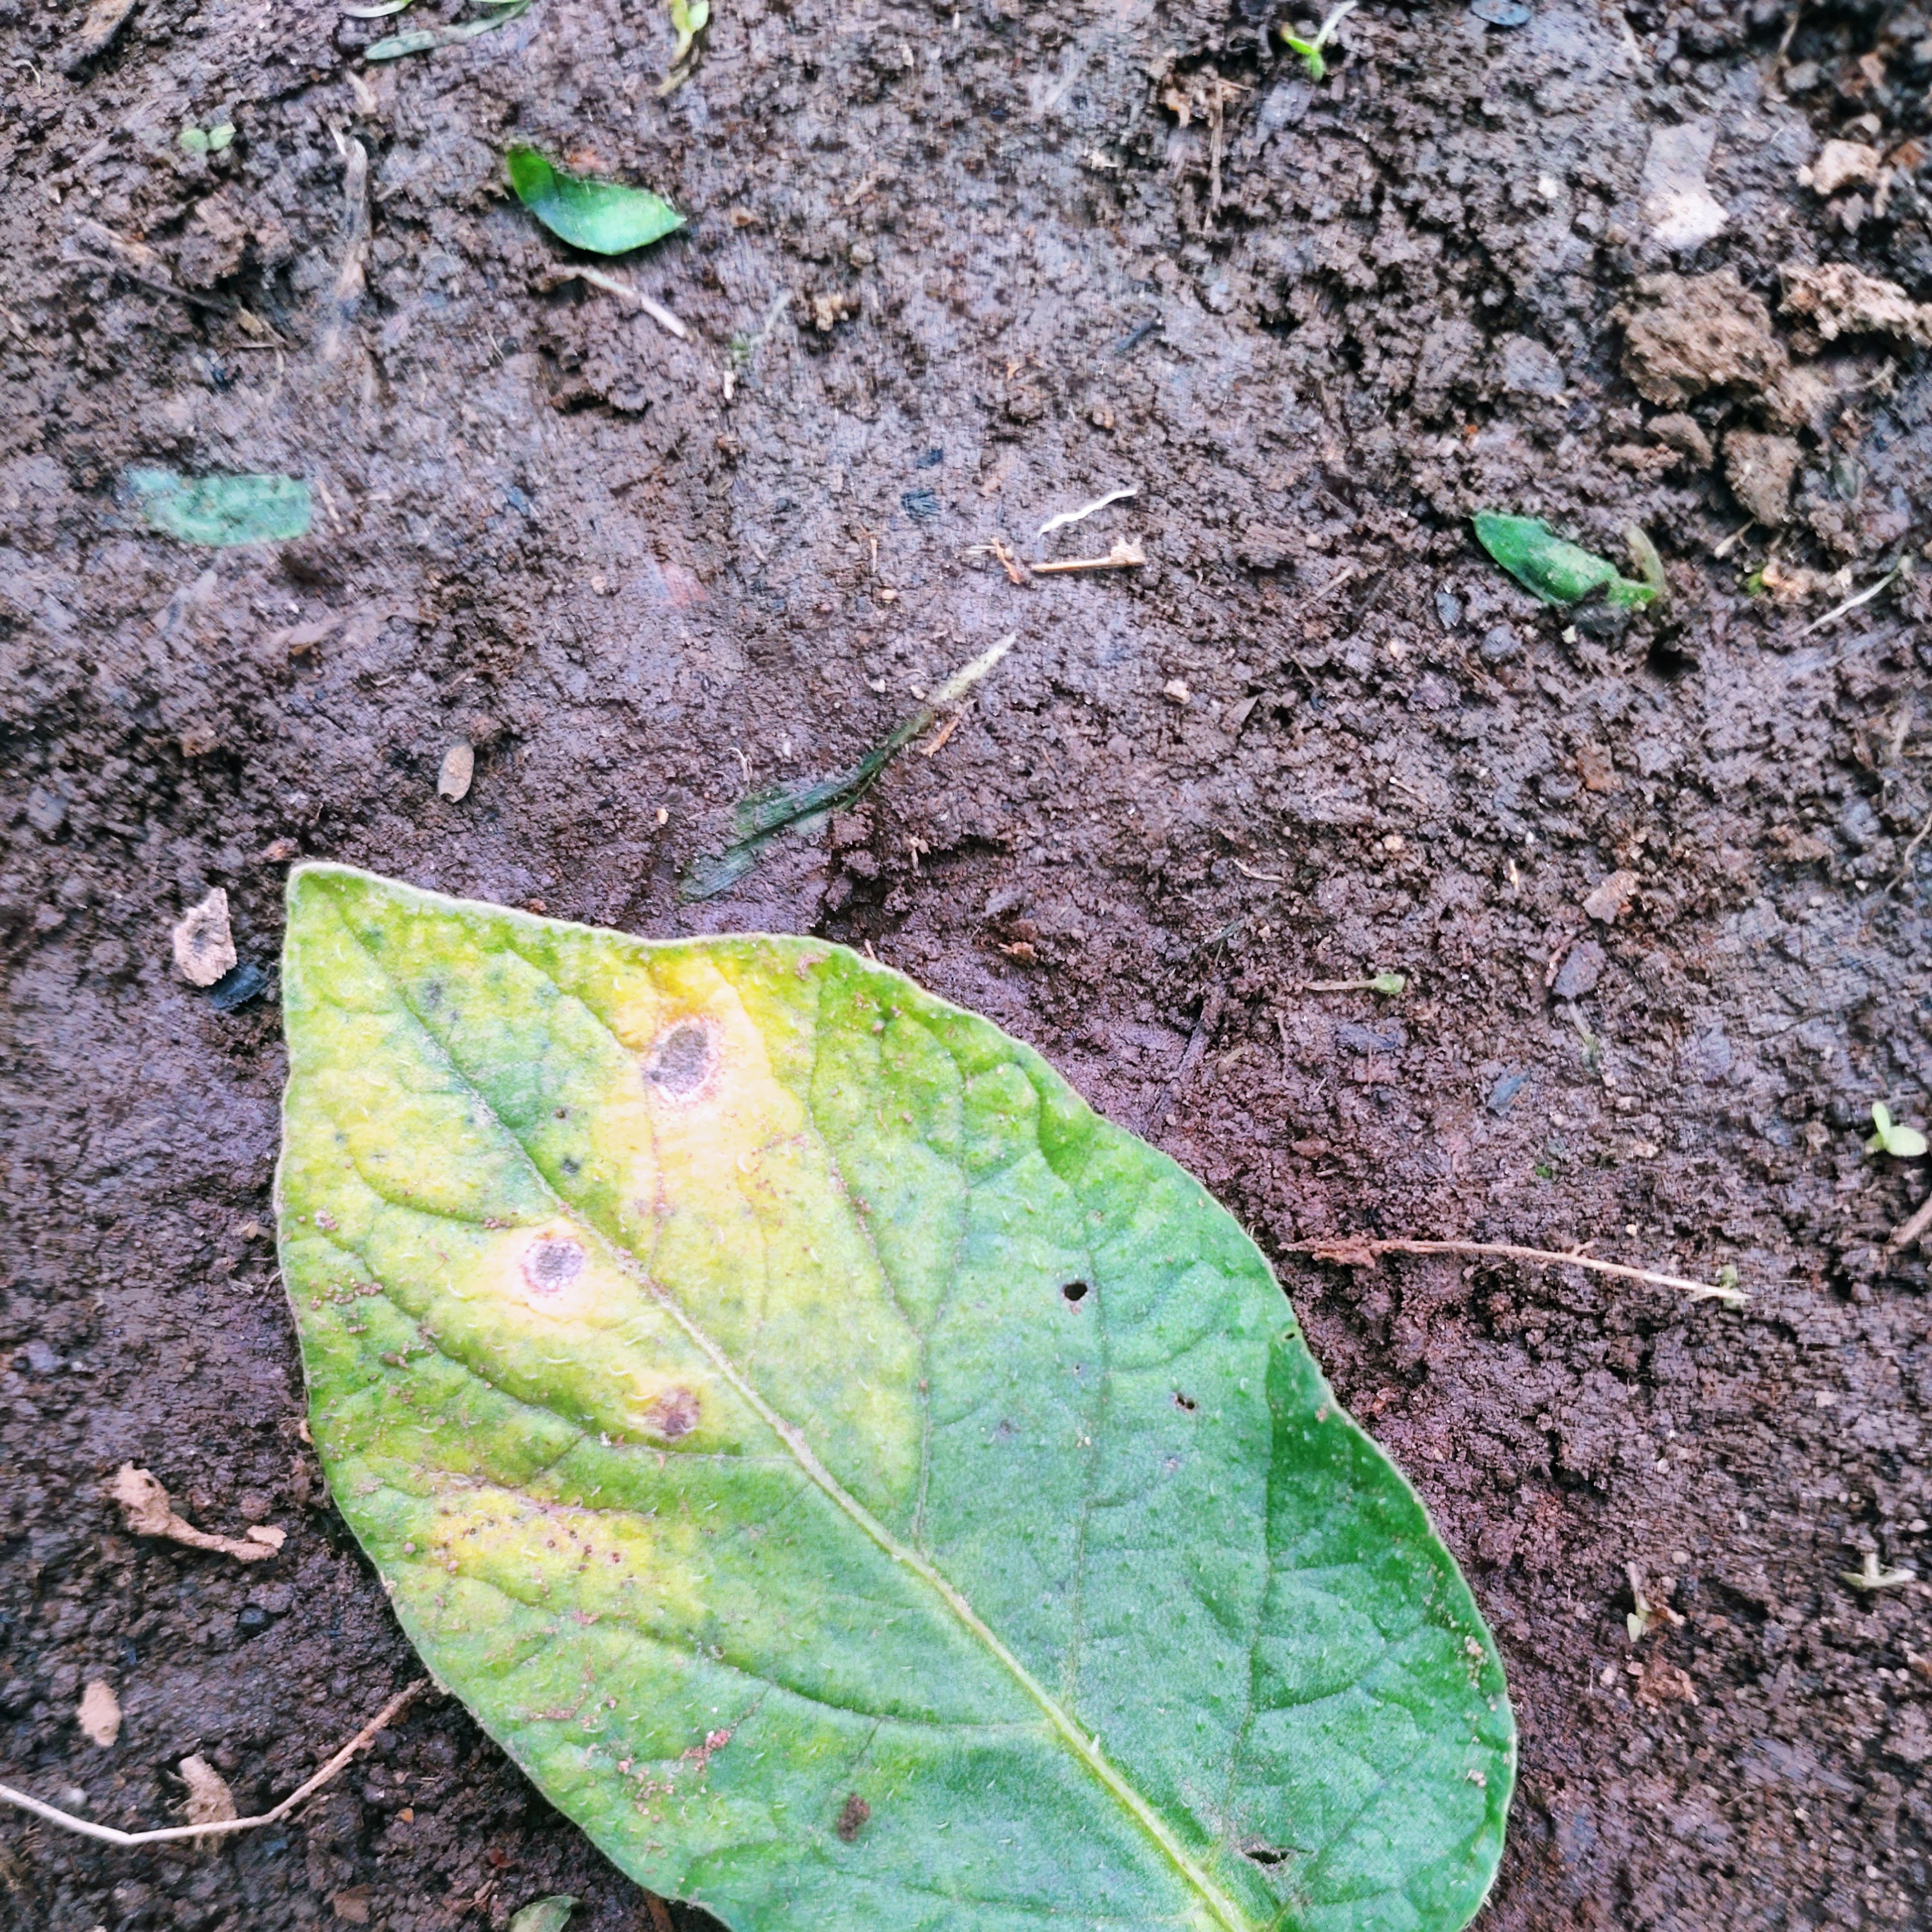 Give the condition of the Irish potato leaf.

late blight
